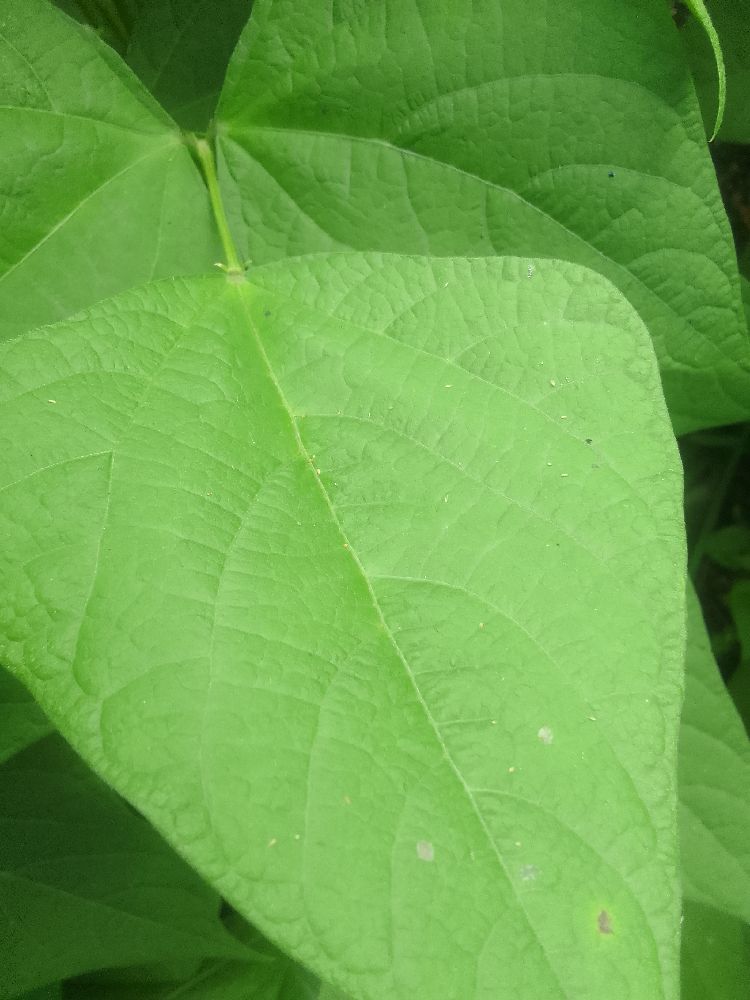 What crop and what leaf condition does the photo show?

common bean, healthy
